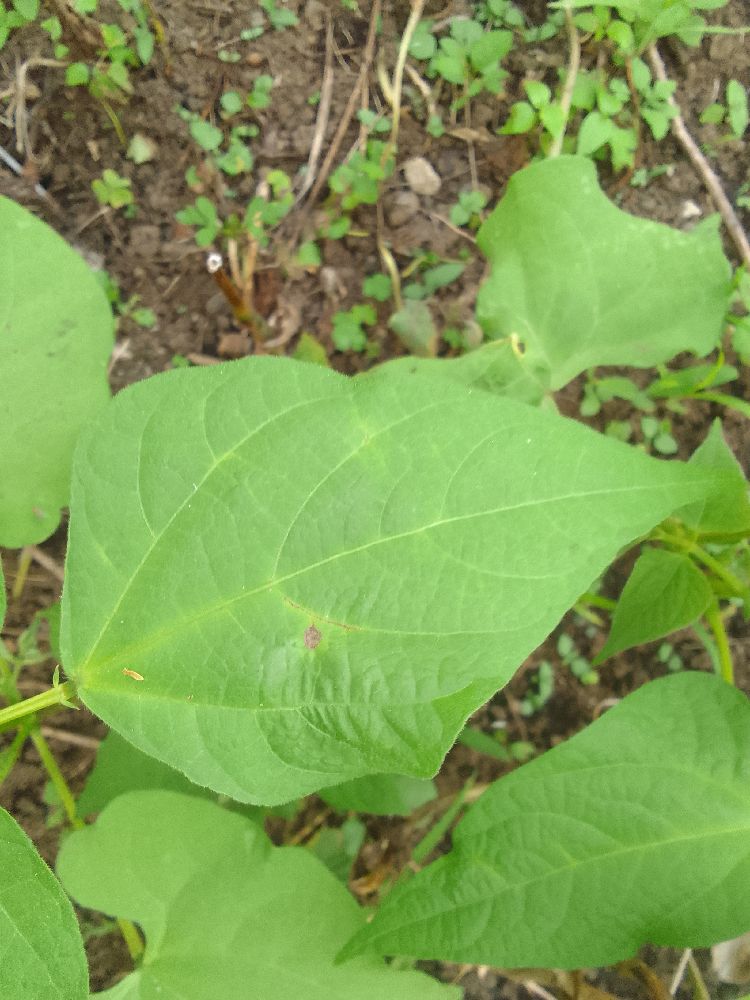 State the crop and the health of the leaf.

common bean, healthy
